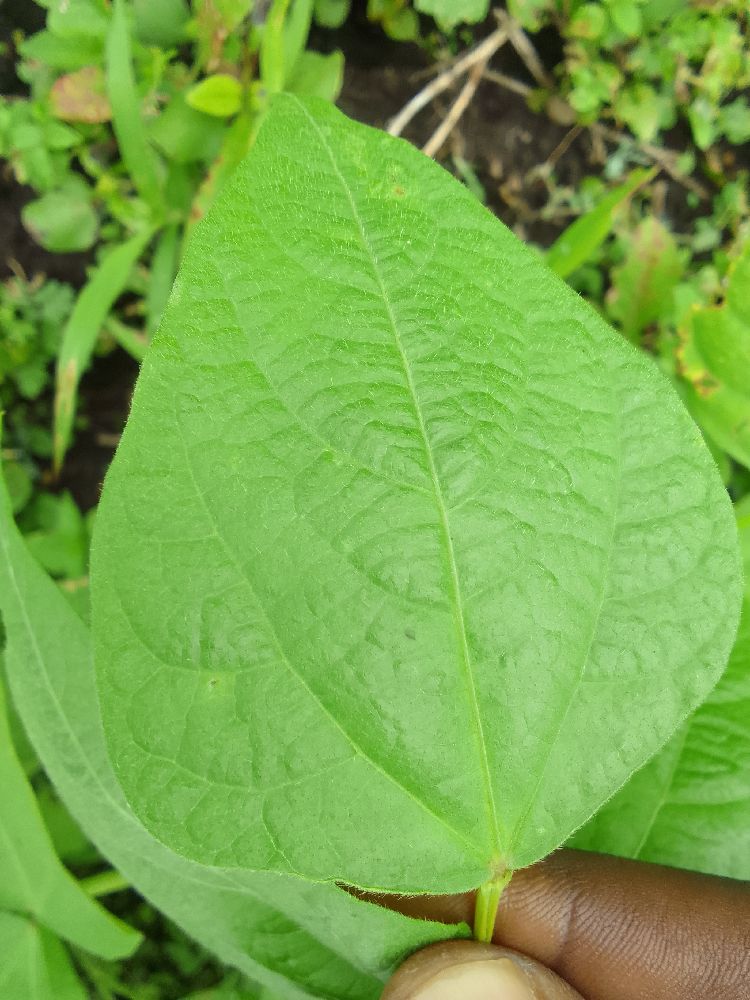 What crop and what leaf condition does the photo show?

common bean, healthy
